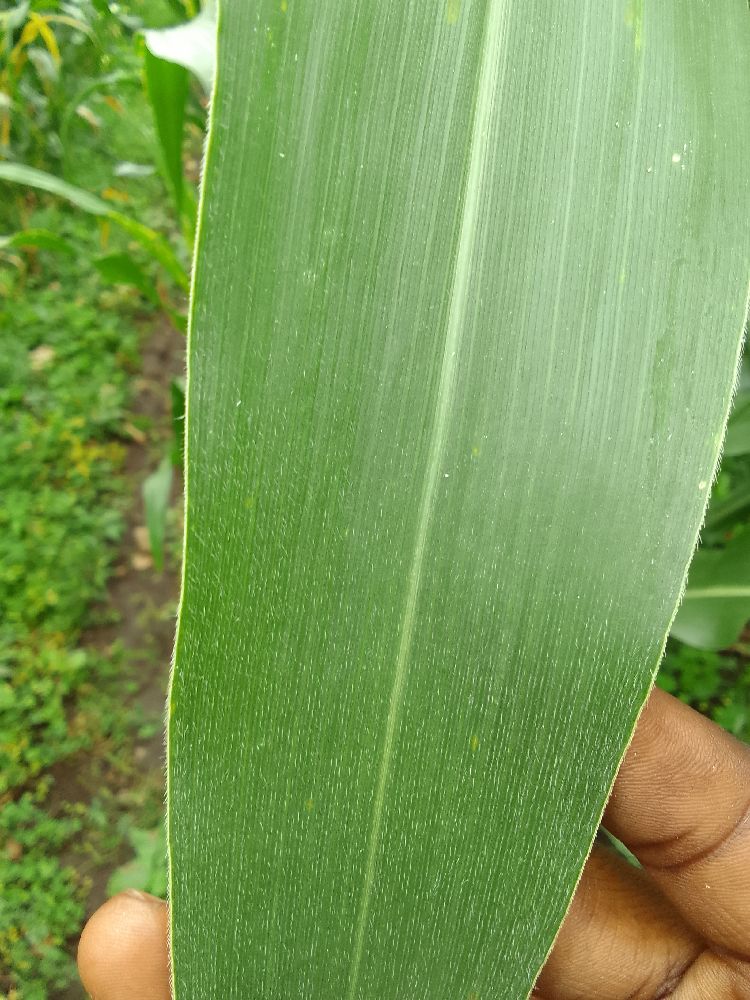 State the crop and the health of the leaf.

maize, healthy
